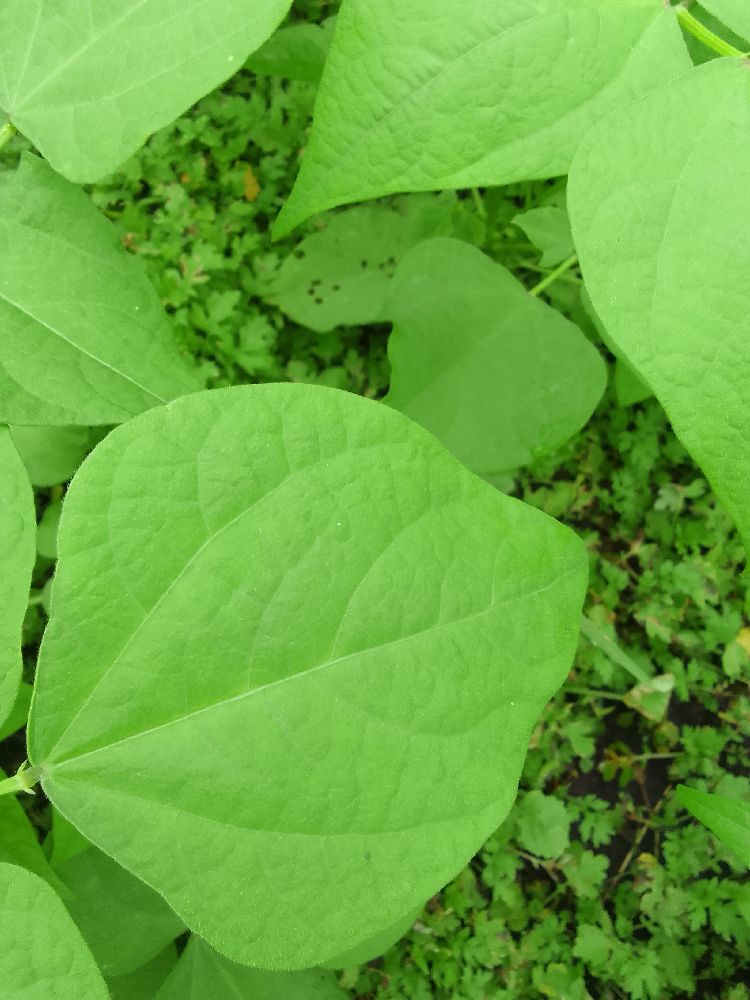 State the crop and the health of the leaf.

common bean, healthy
